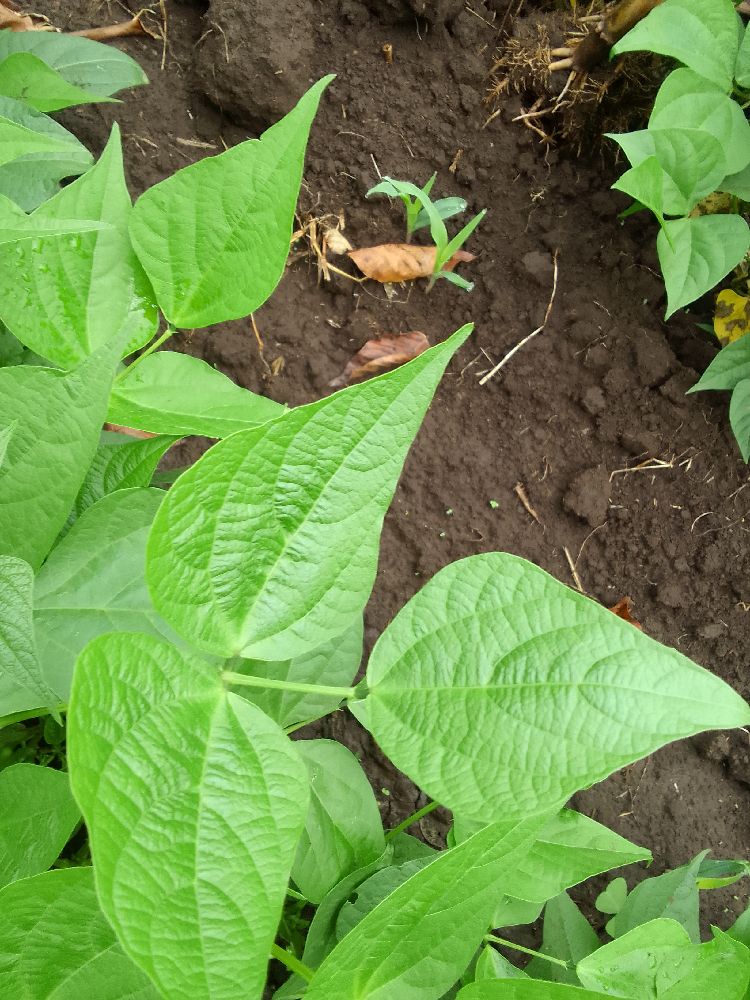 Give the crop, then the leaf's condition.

common bean, healthy
